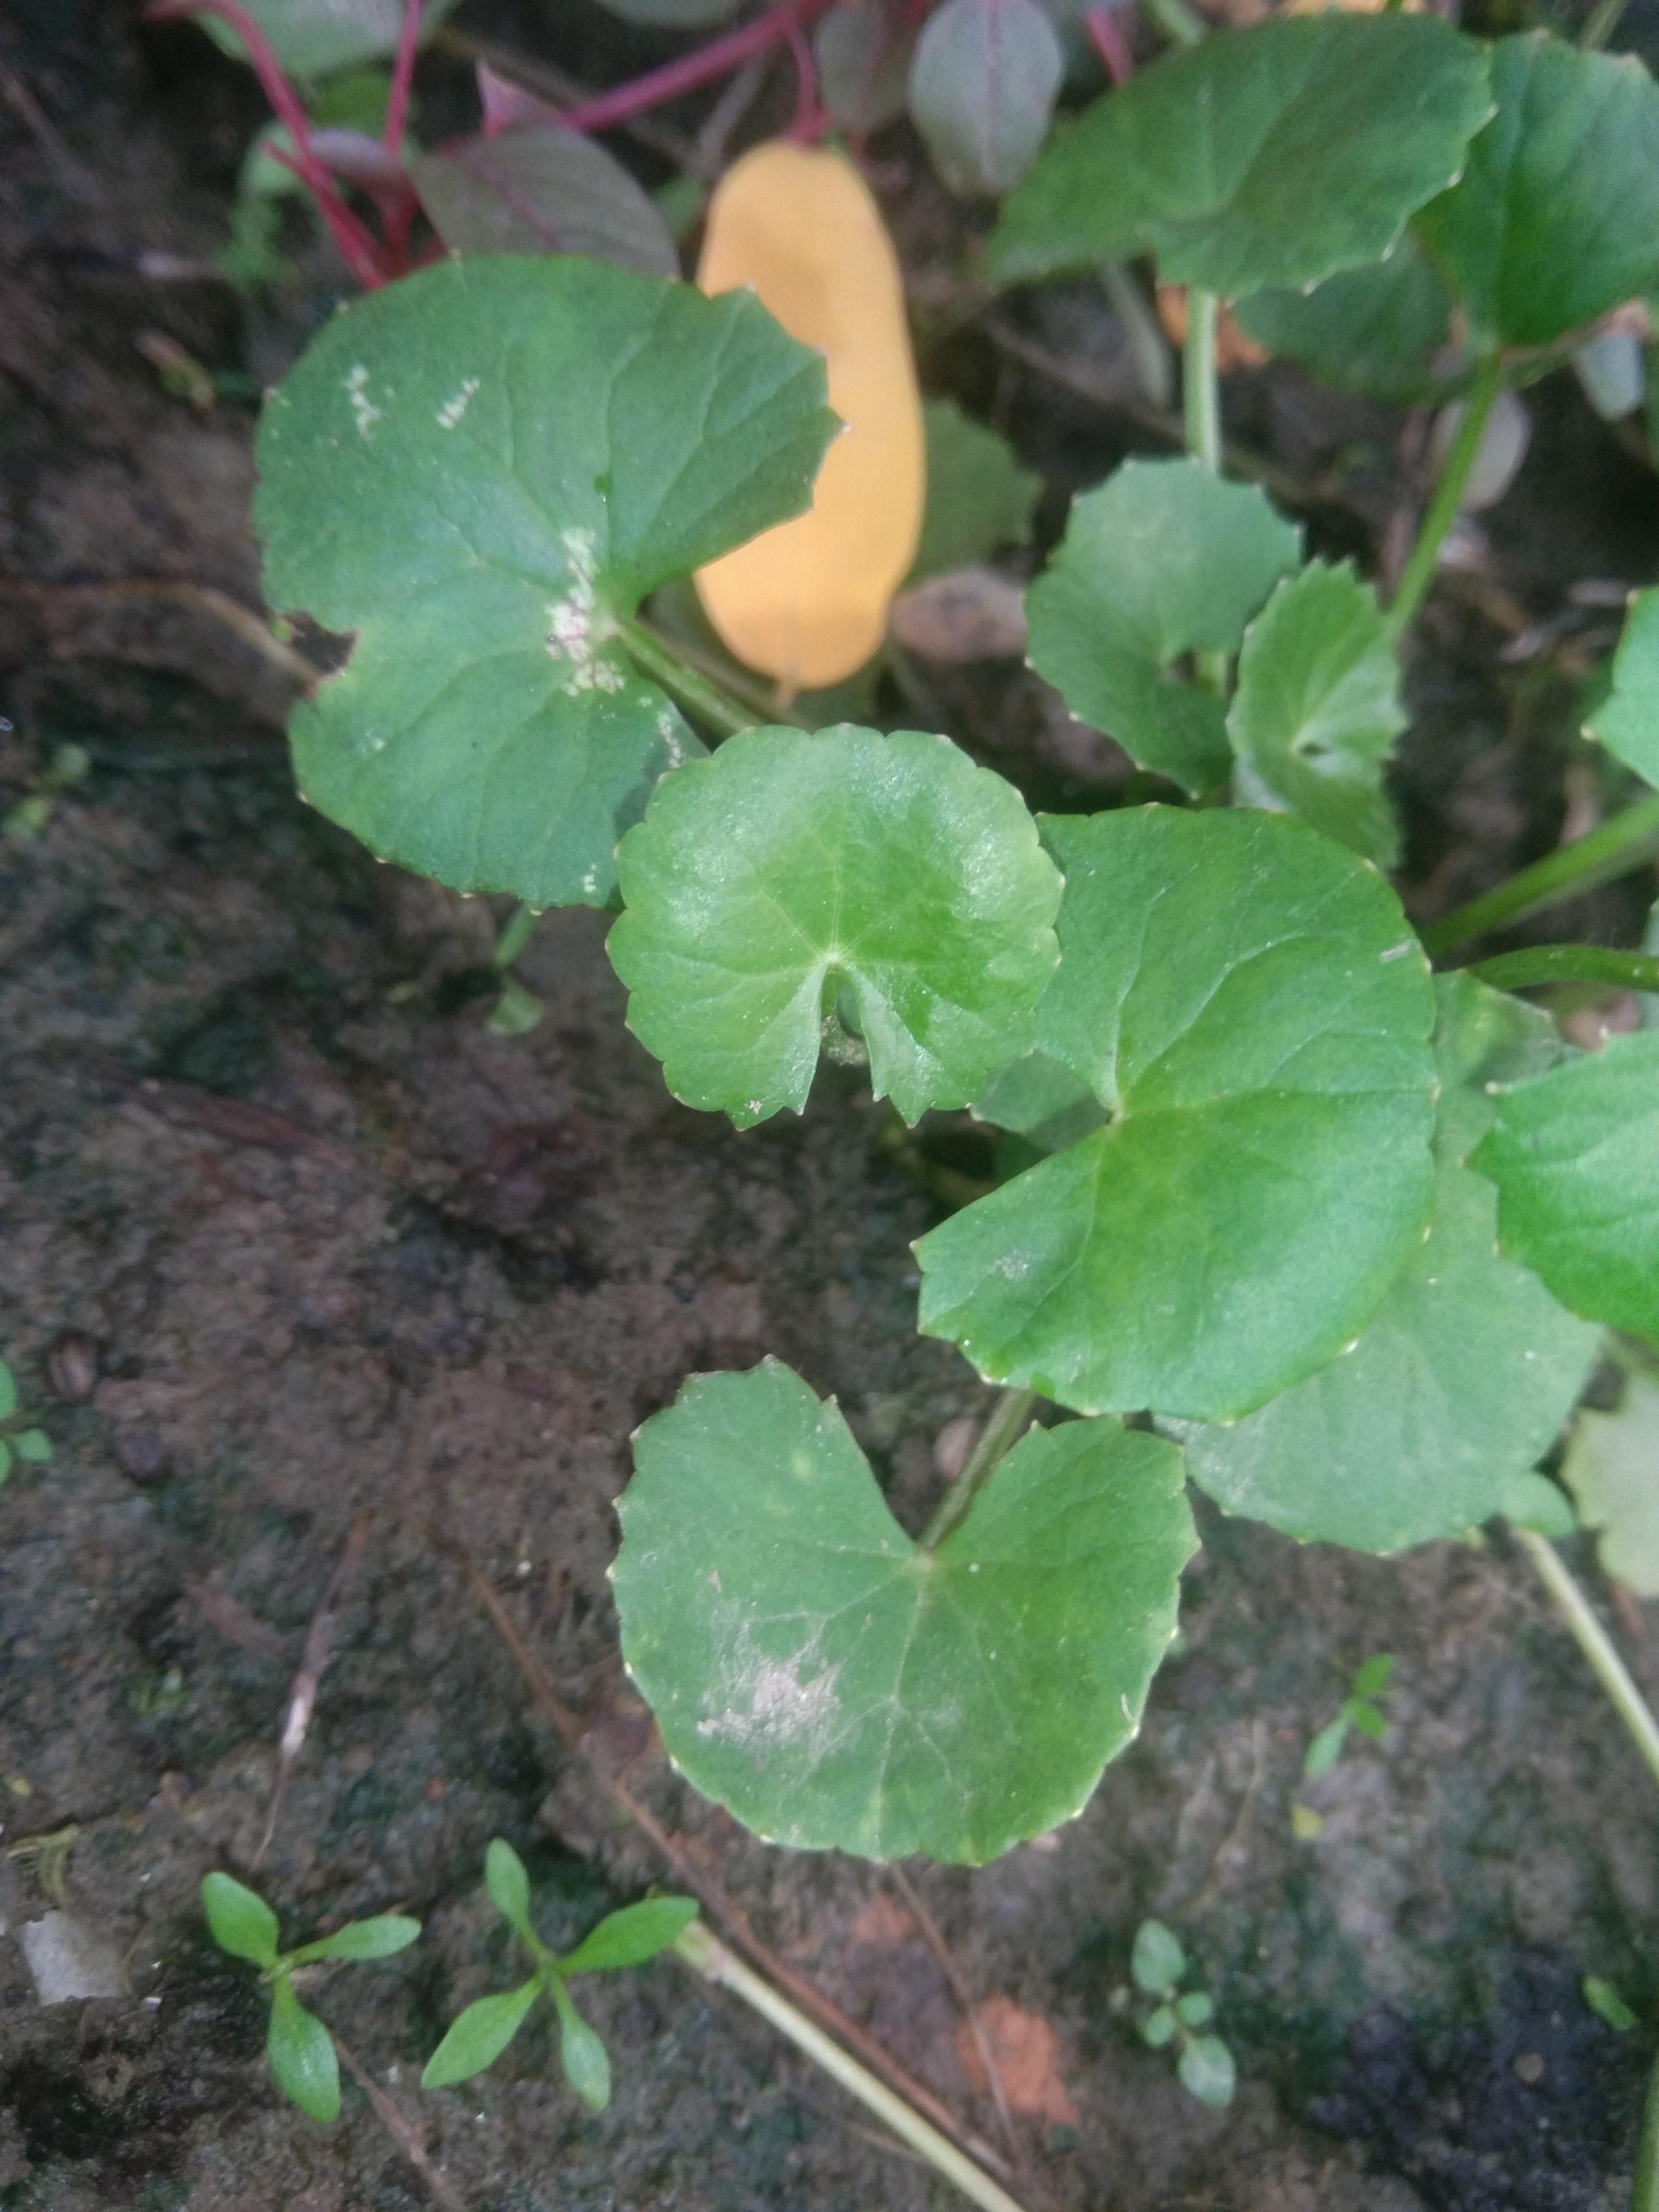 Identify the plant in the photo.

thankuni
